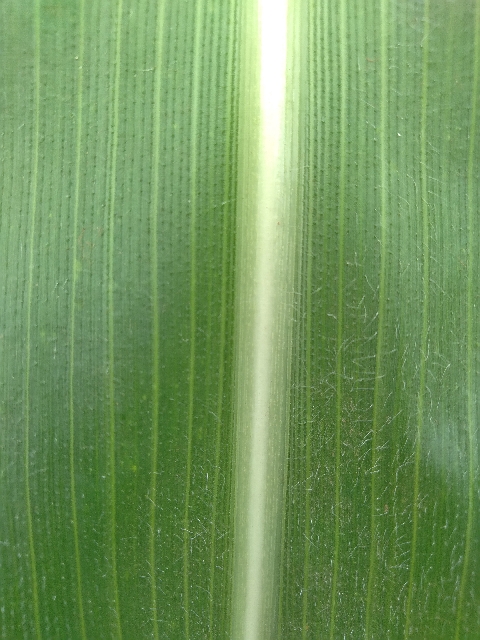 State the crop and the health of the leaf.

maize, healthy
